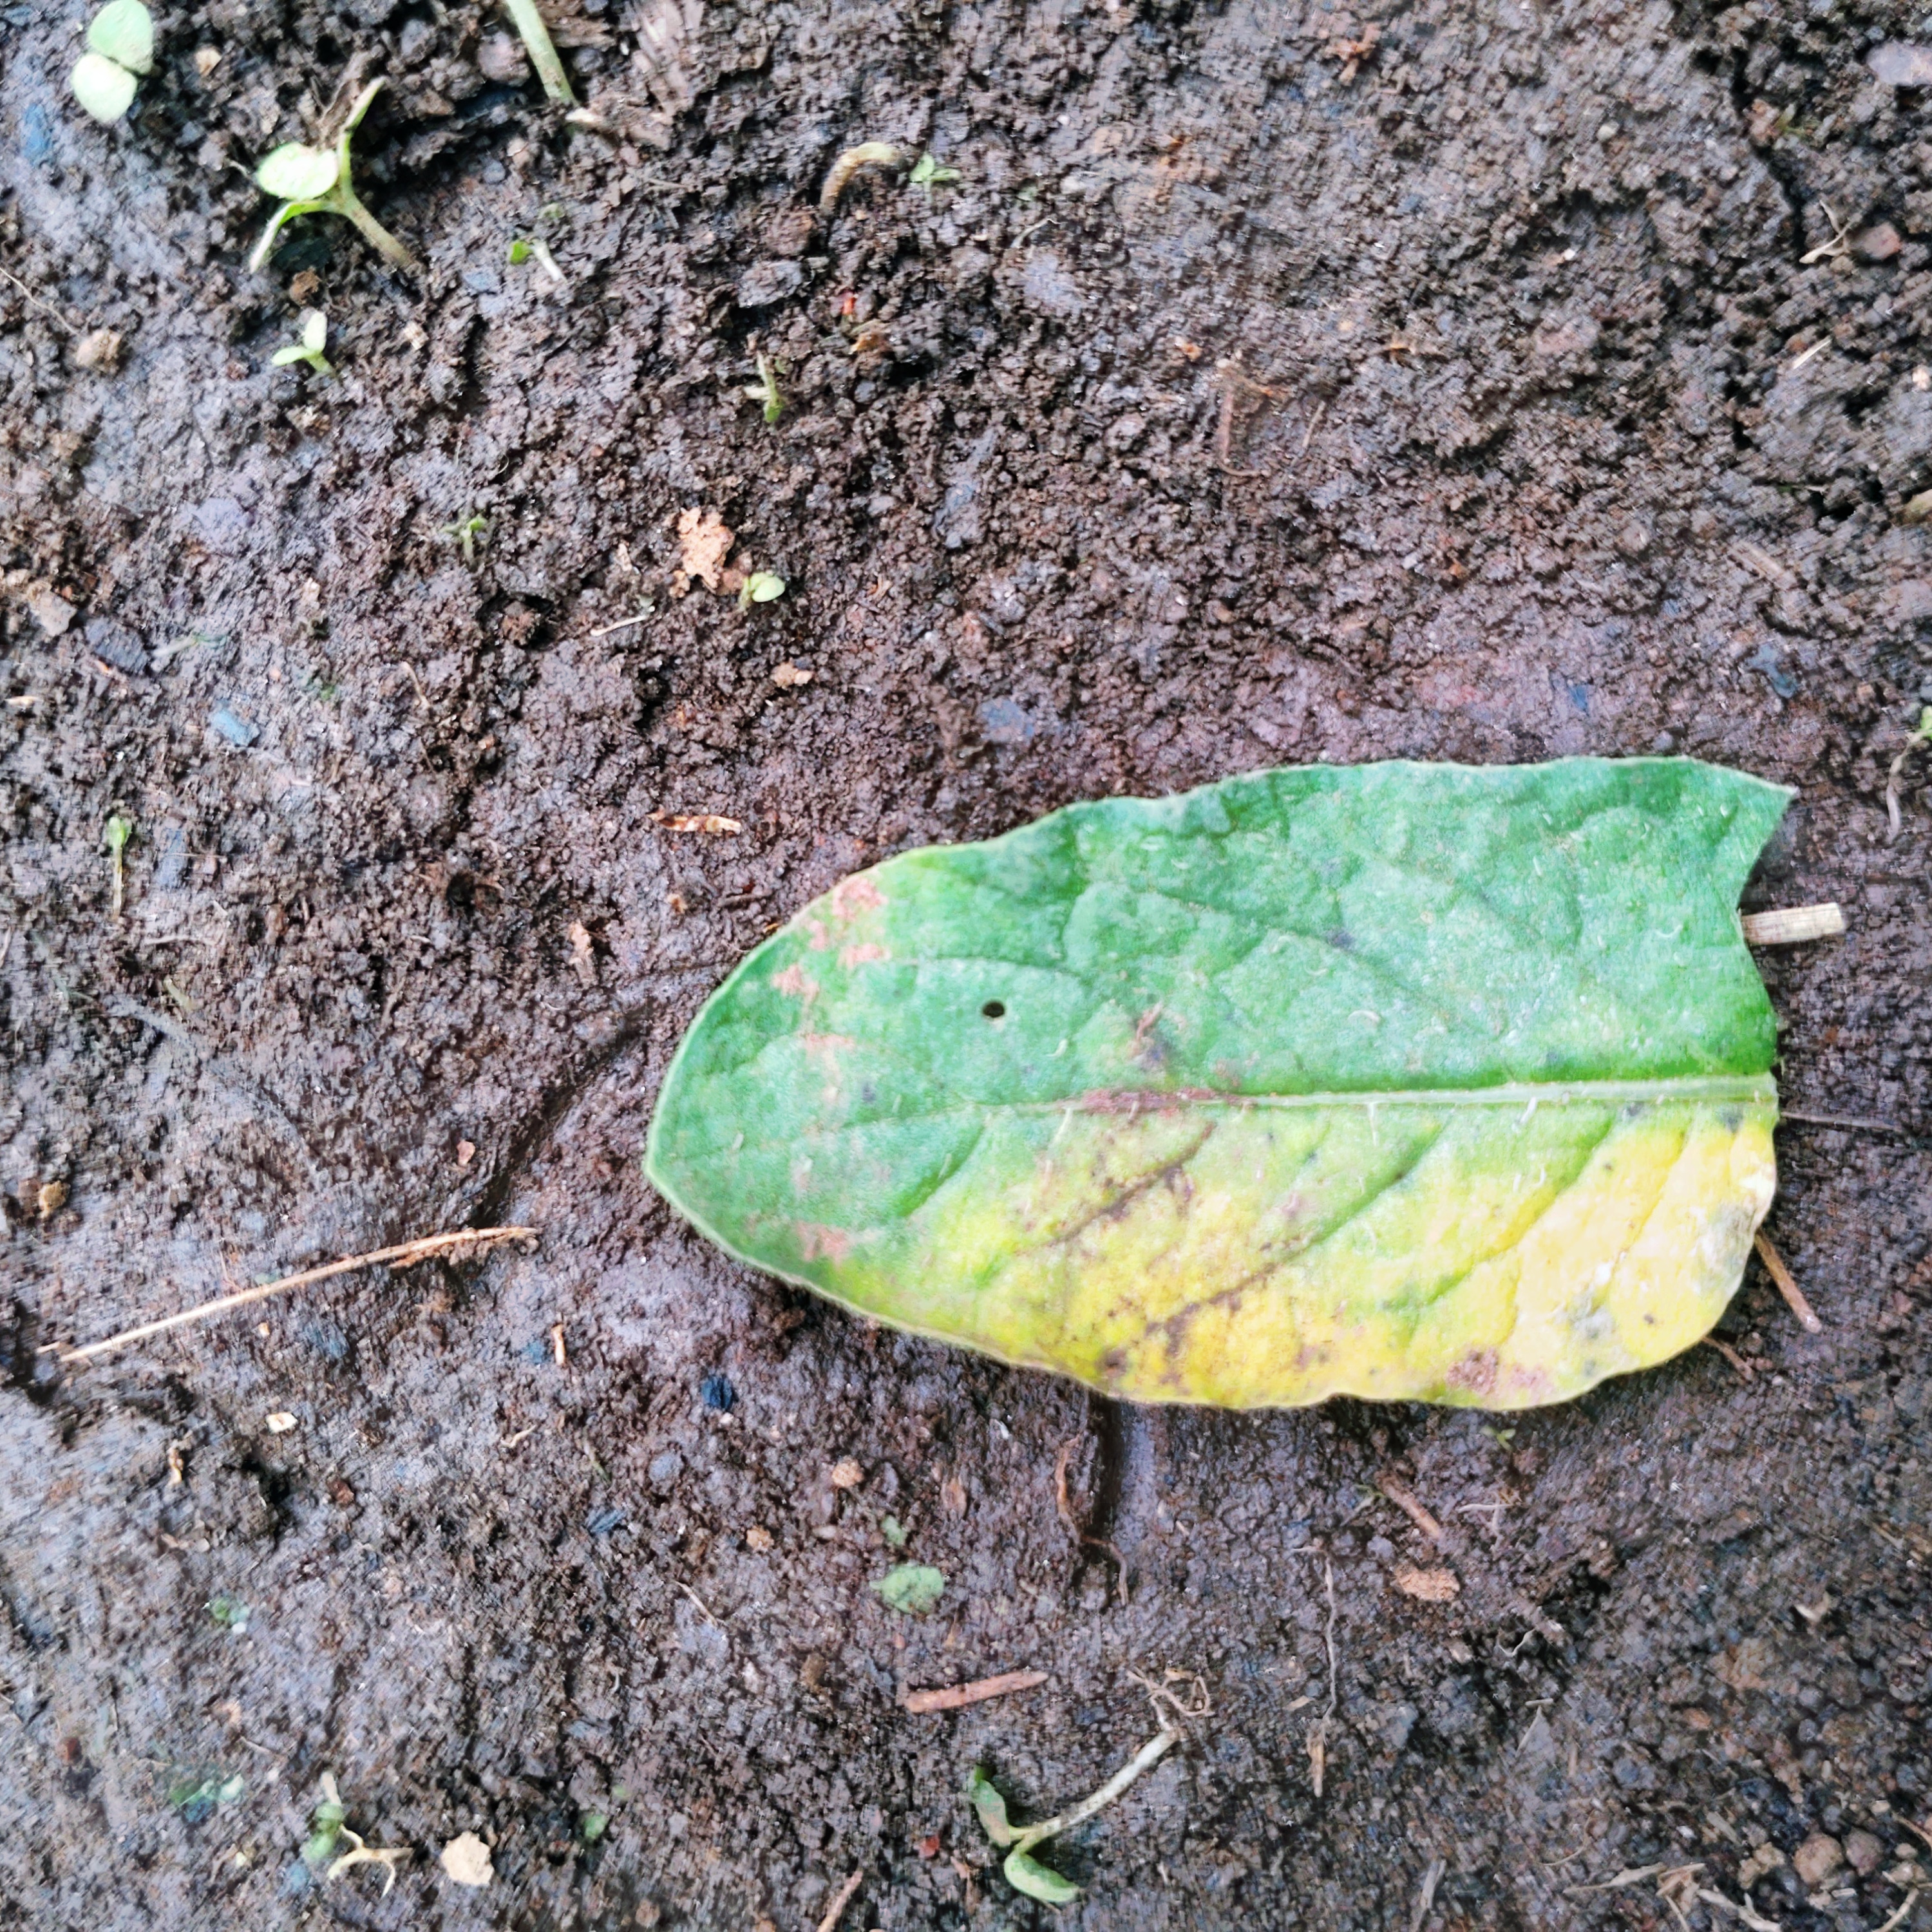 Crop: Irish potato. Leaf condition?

late blight
